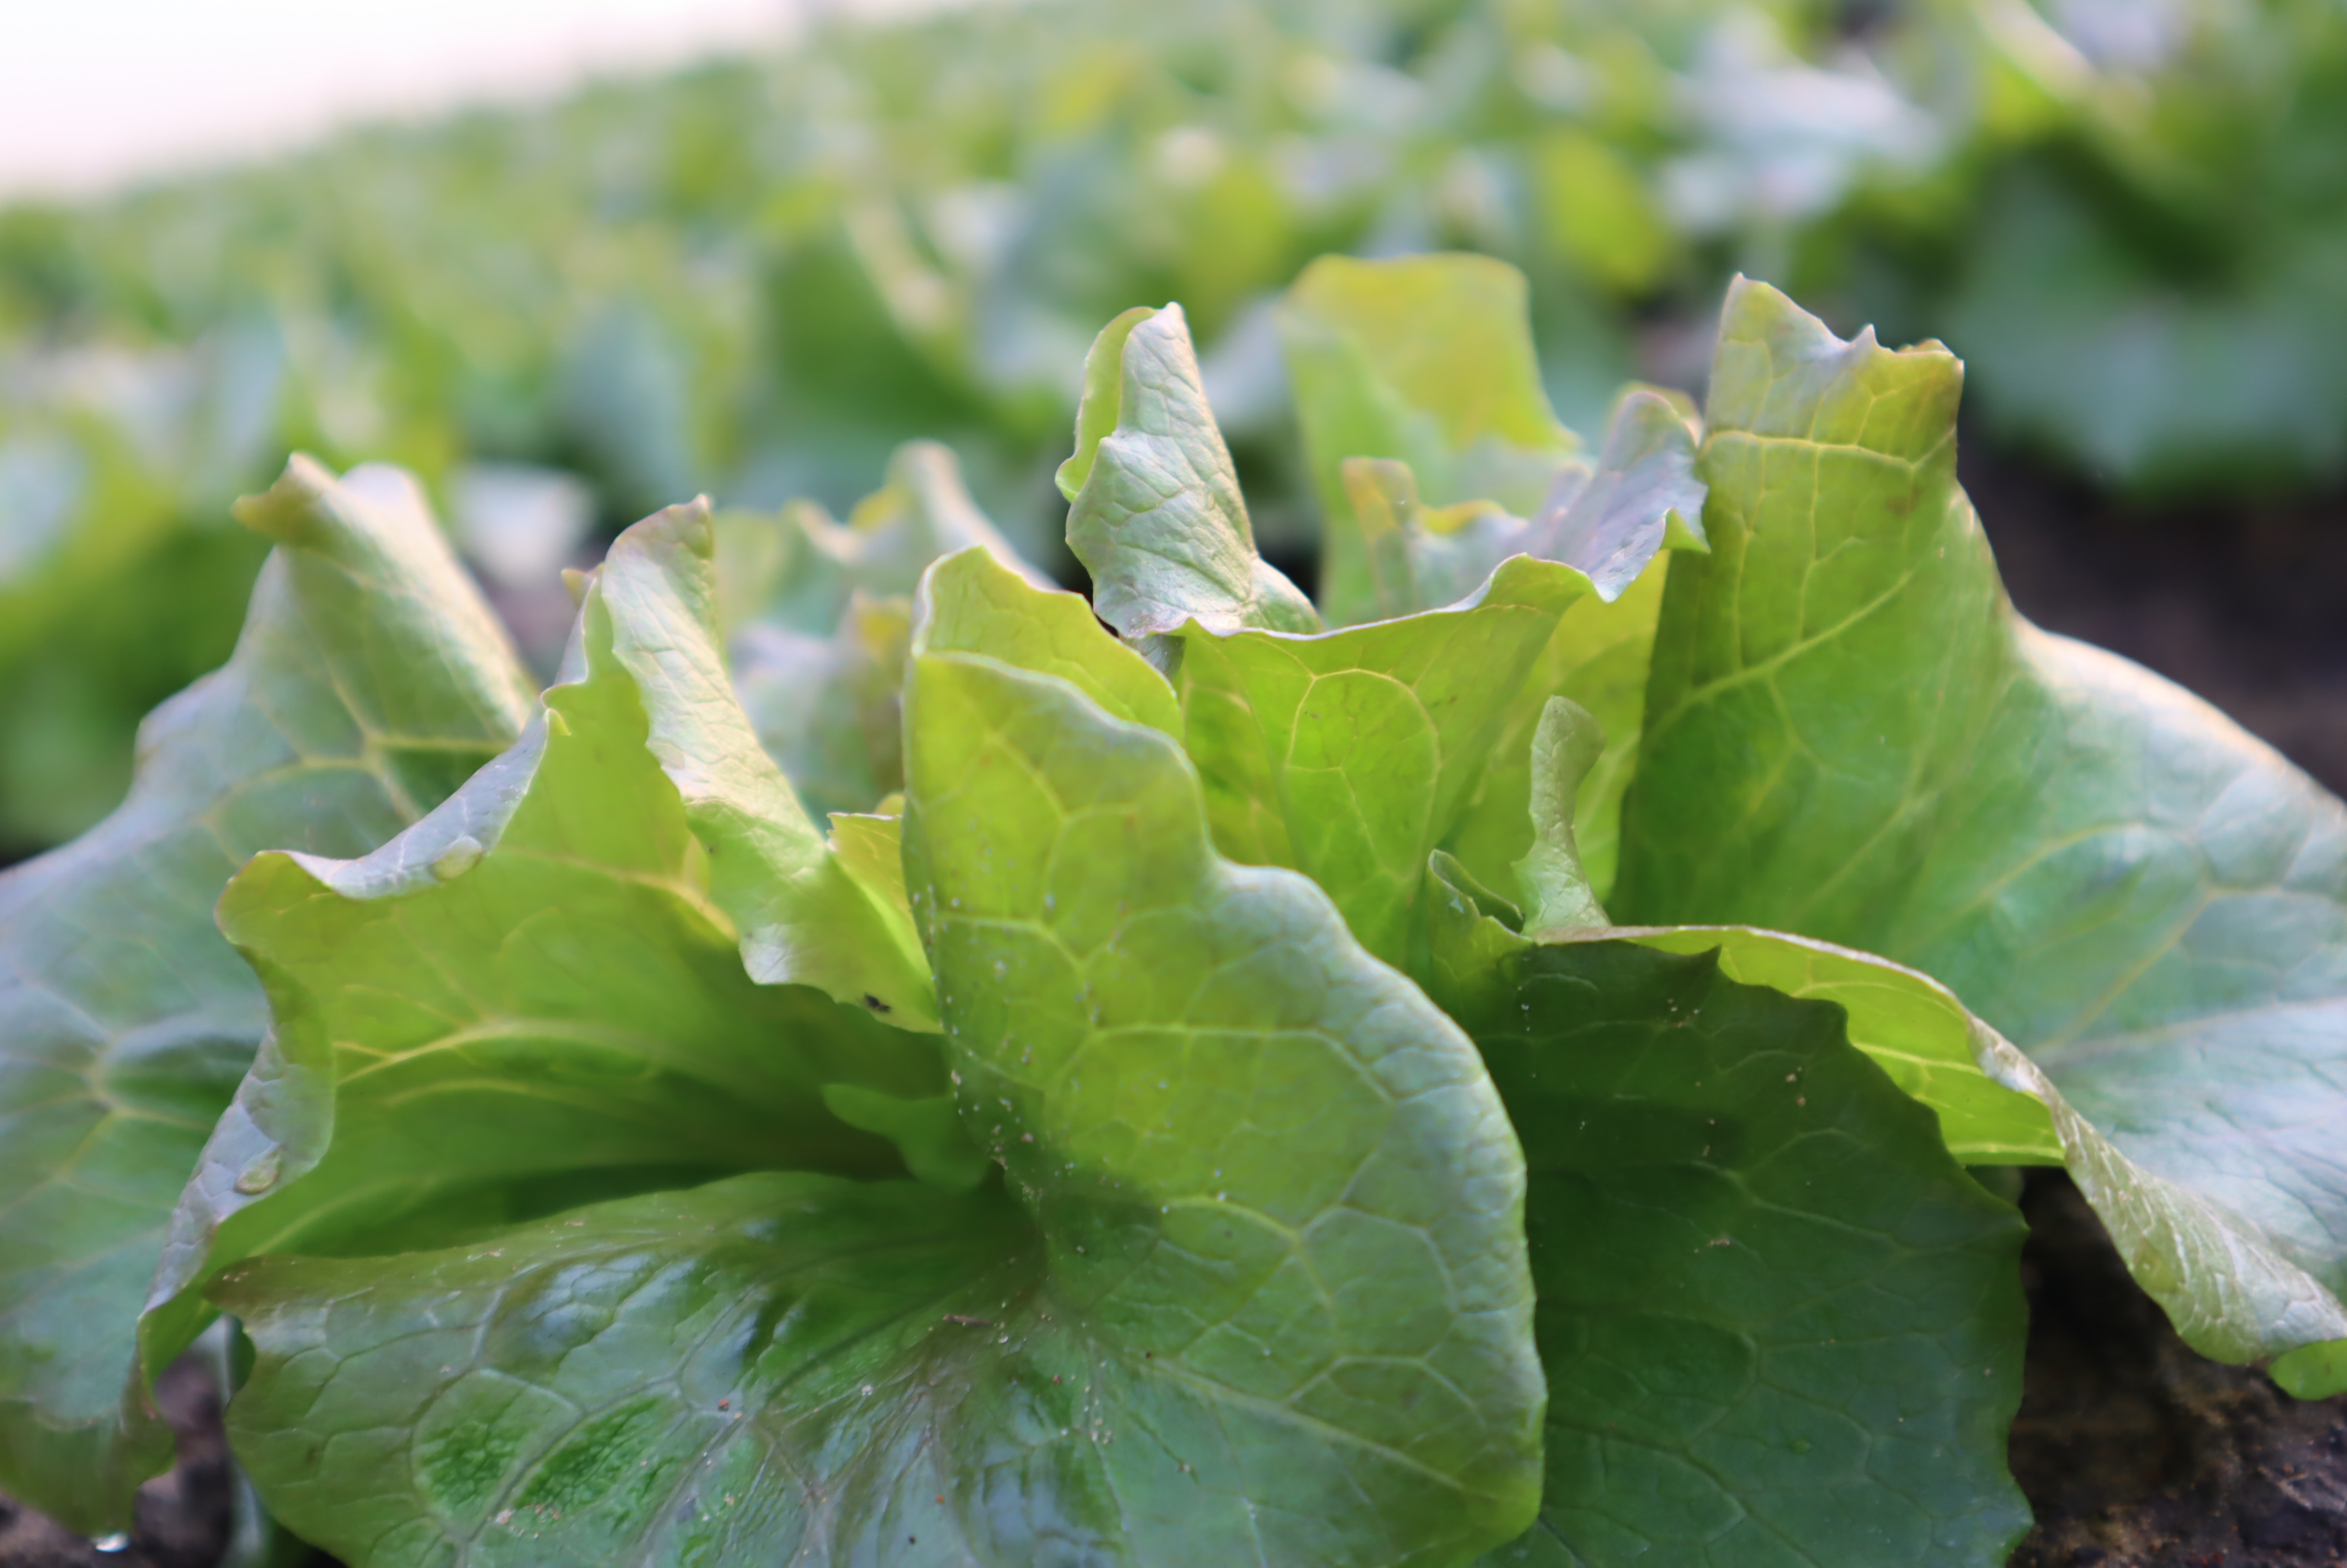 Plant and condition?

lettuce, healthy
